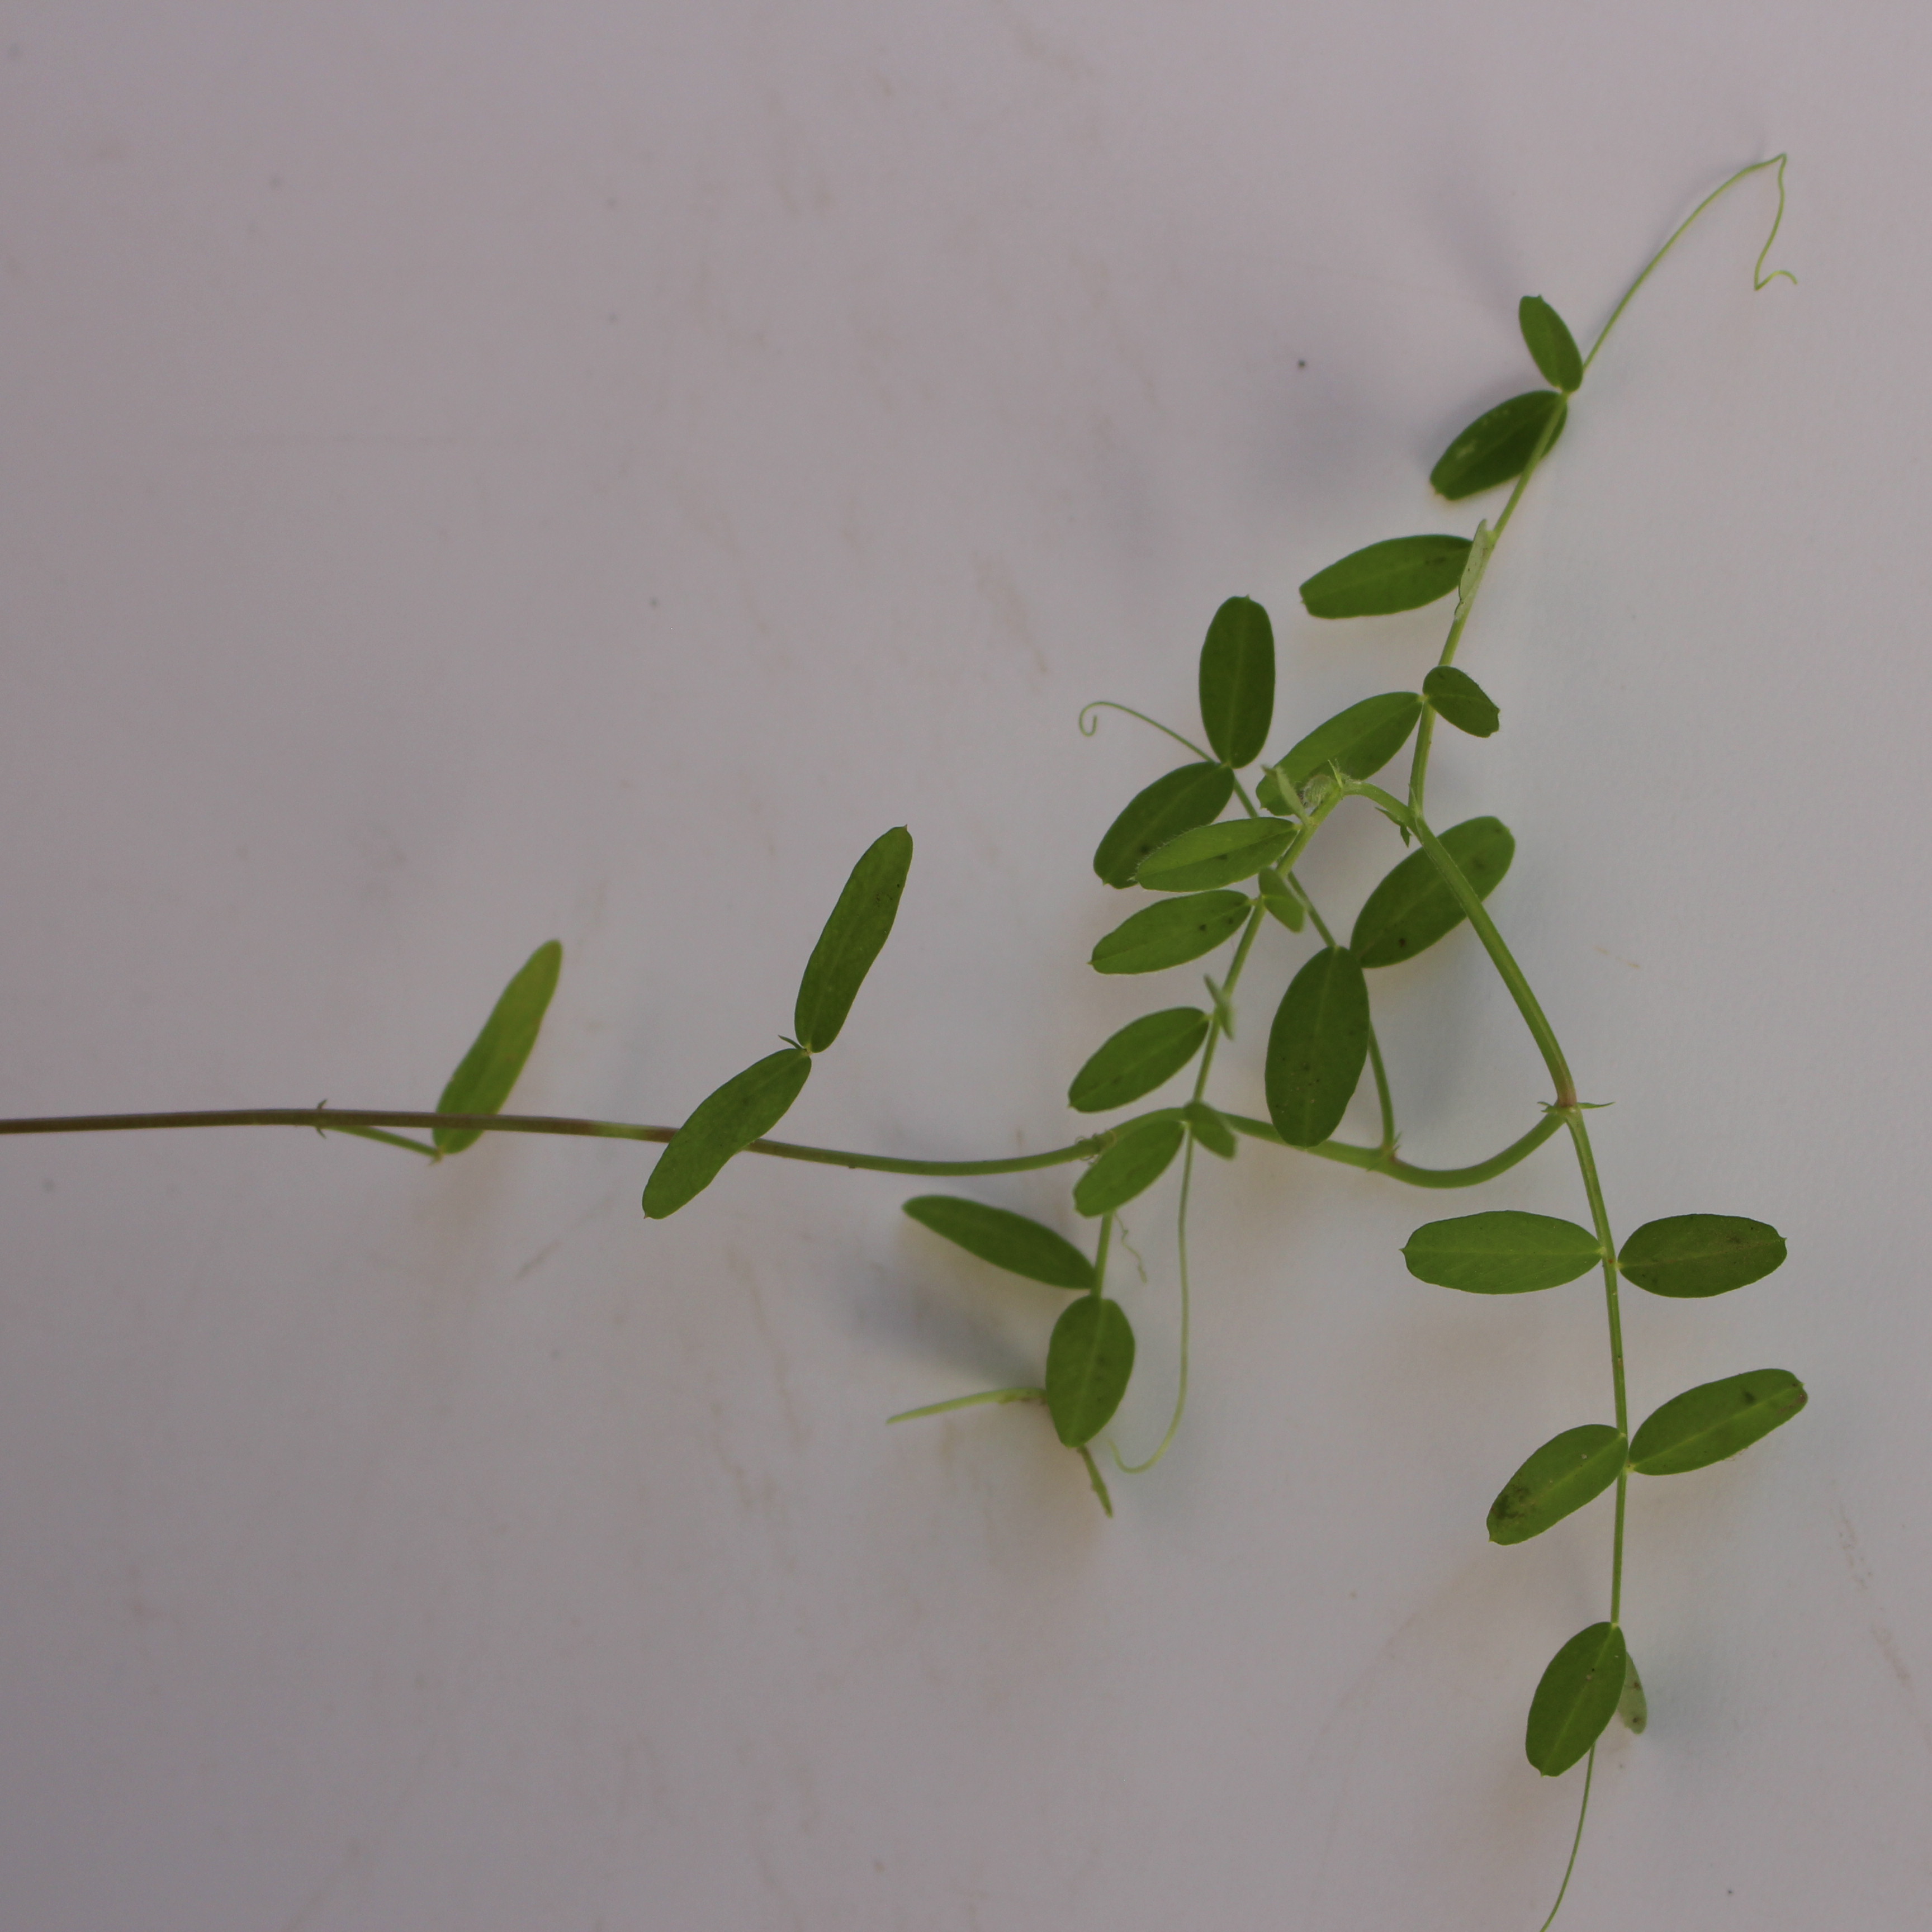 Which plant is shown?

Vicia sativa
